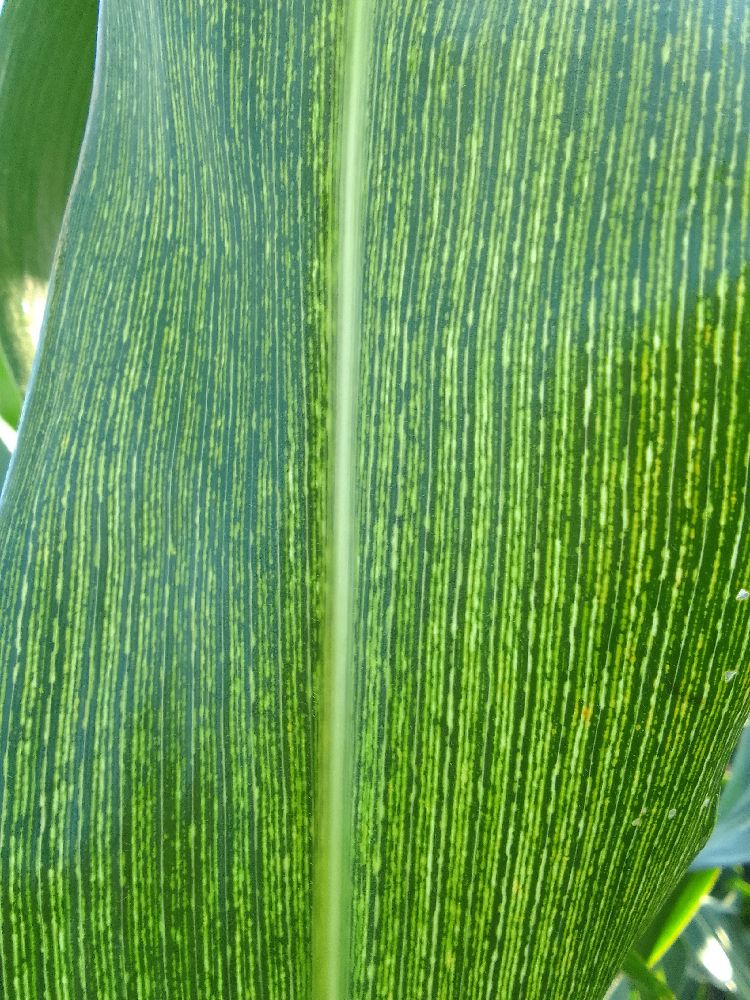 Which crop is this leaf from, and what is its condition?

maize, maize streak virus
